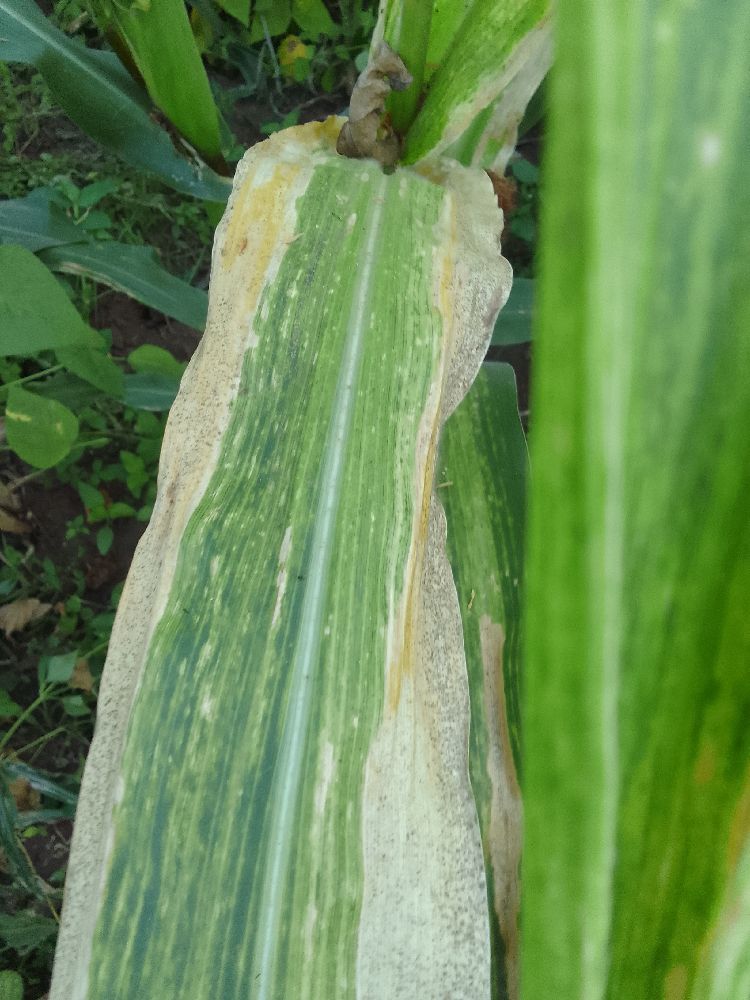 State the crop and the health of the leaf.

maize, maize lethal necrosis
